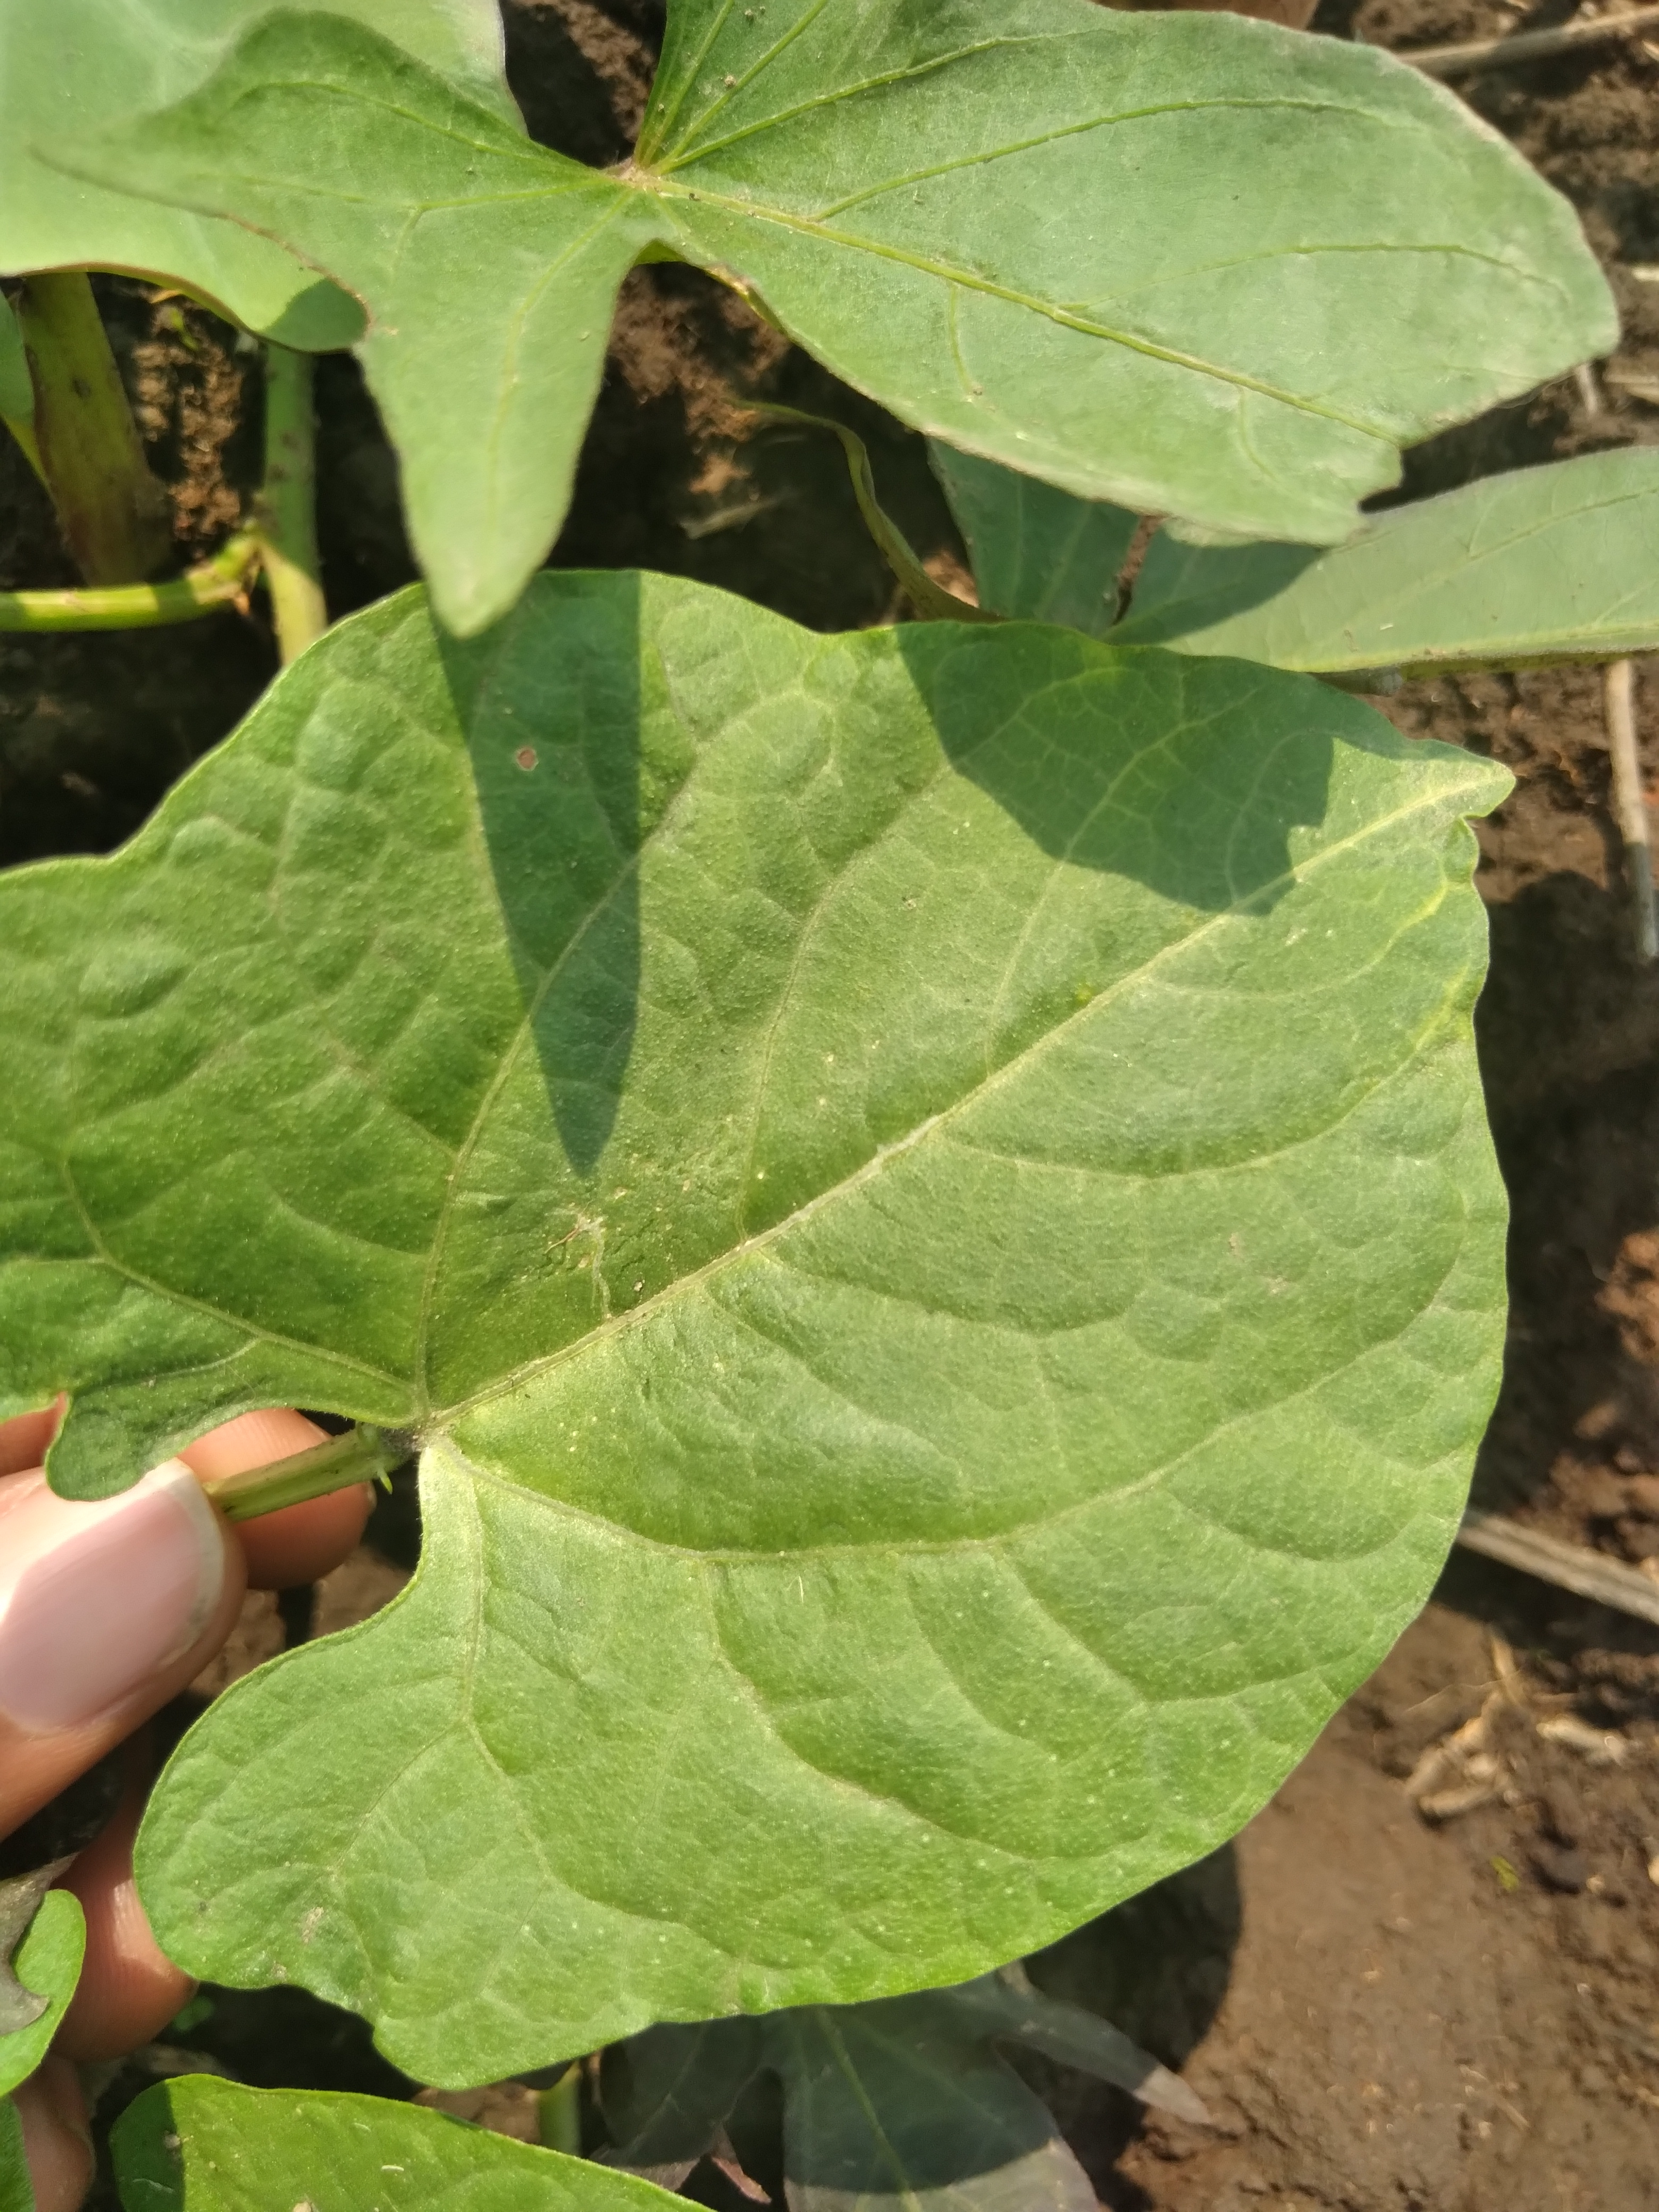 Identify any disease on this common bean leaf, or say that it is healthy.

healthy
